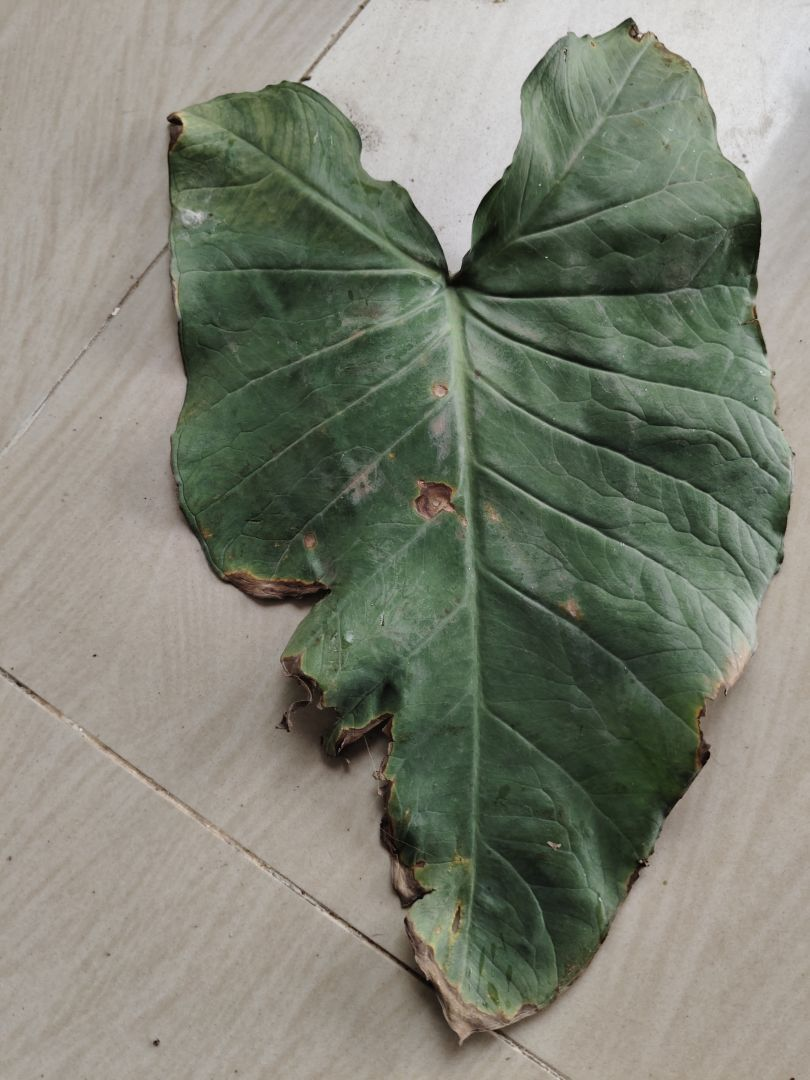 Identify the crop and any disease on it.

taro, leaf blight
